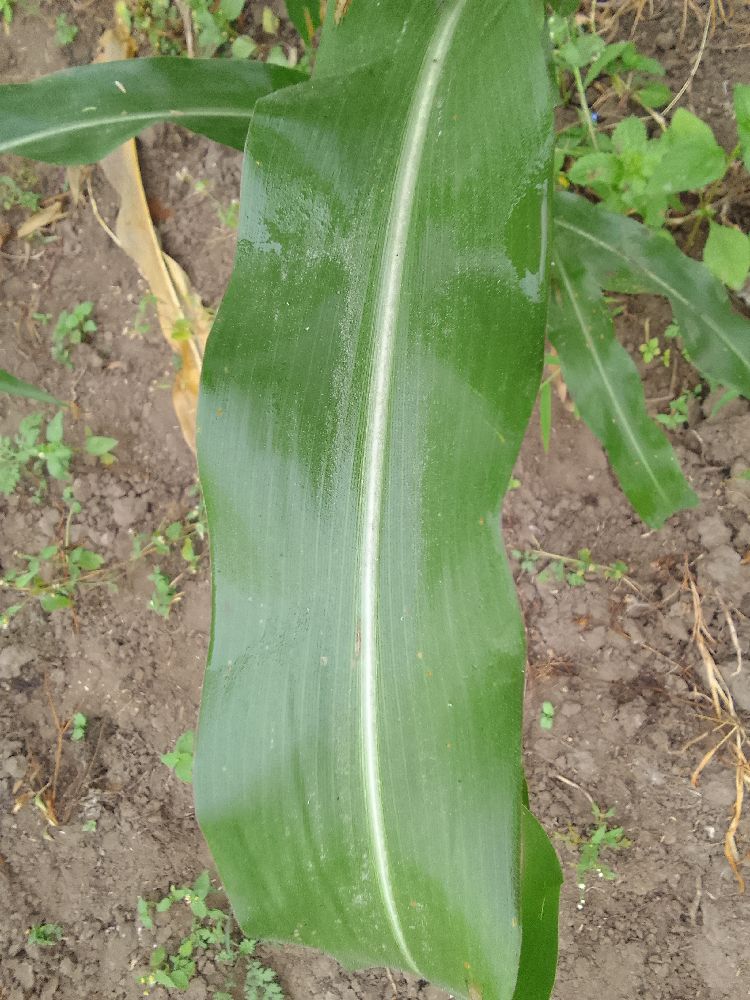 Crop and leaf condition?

maize, healthy
